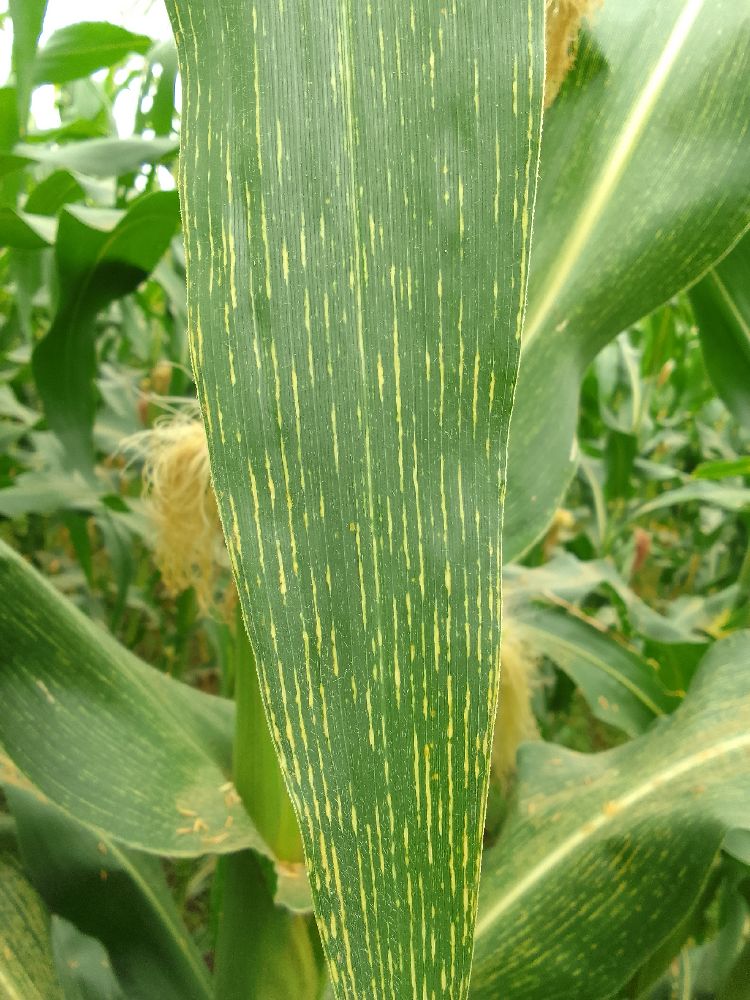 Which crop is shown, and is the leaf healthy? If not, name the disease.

maize, maize streak virus
